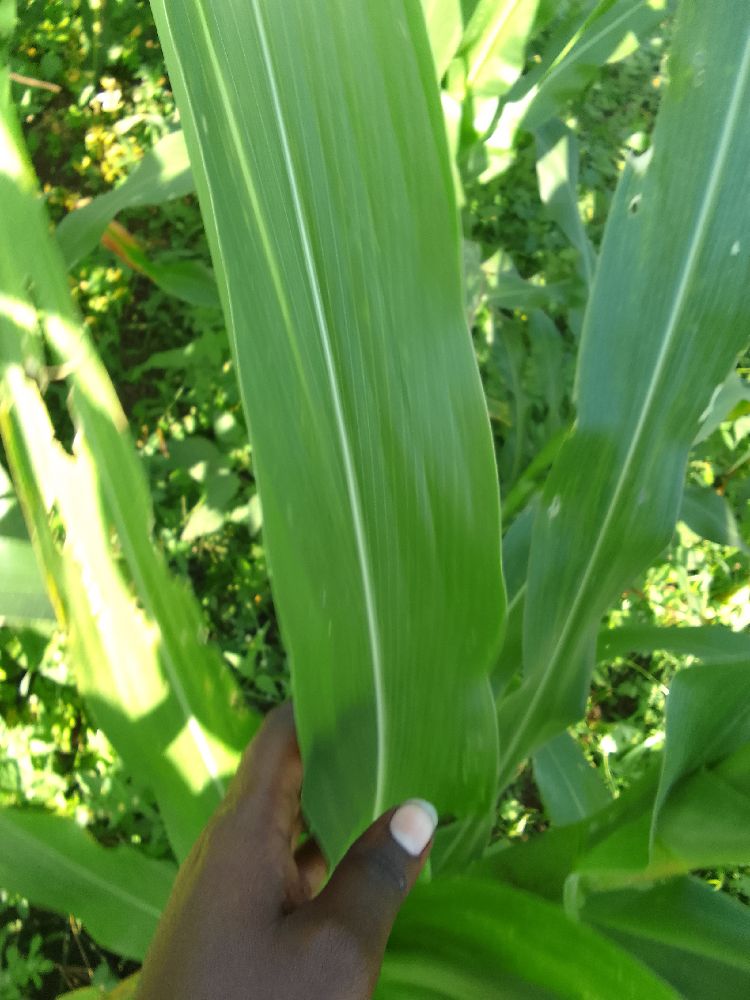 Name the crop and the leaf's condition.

maize, healthy
